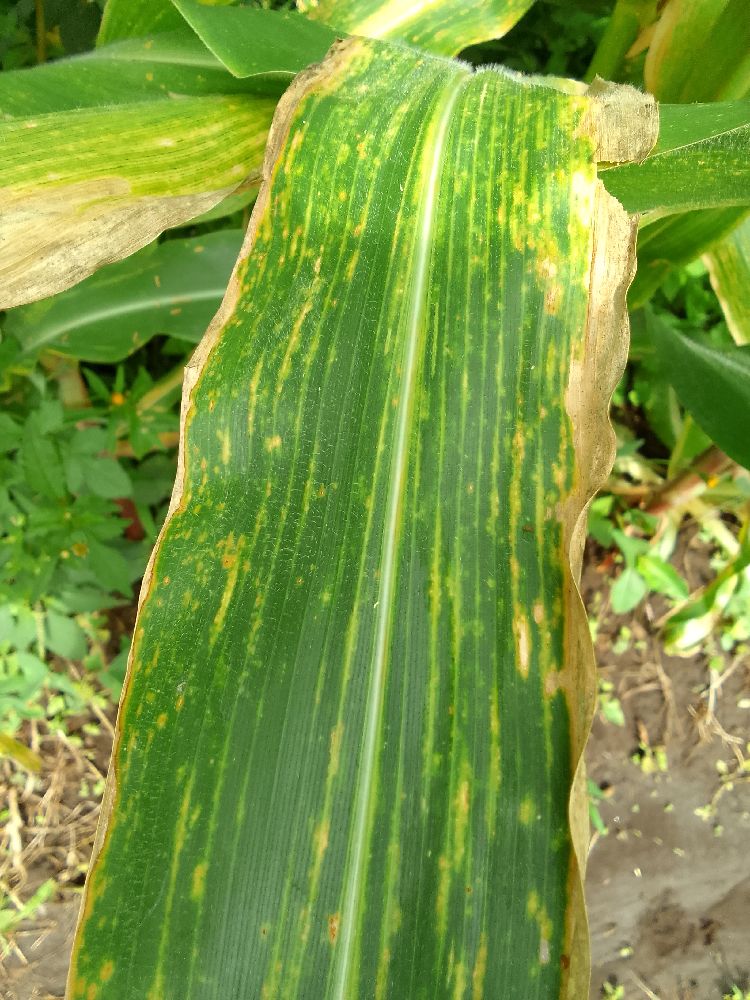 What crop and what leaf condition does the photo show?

maize, maize lethal necrosis
